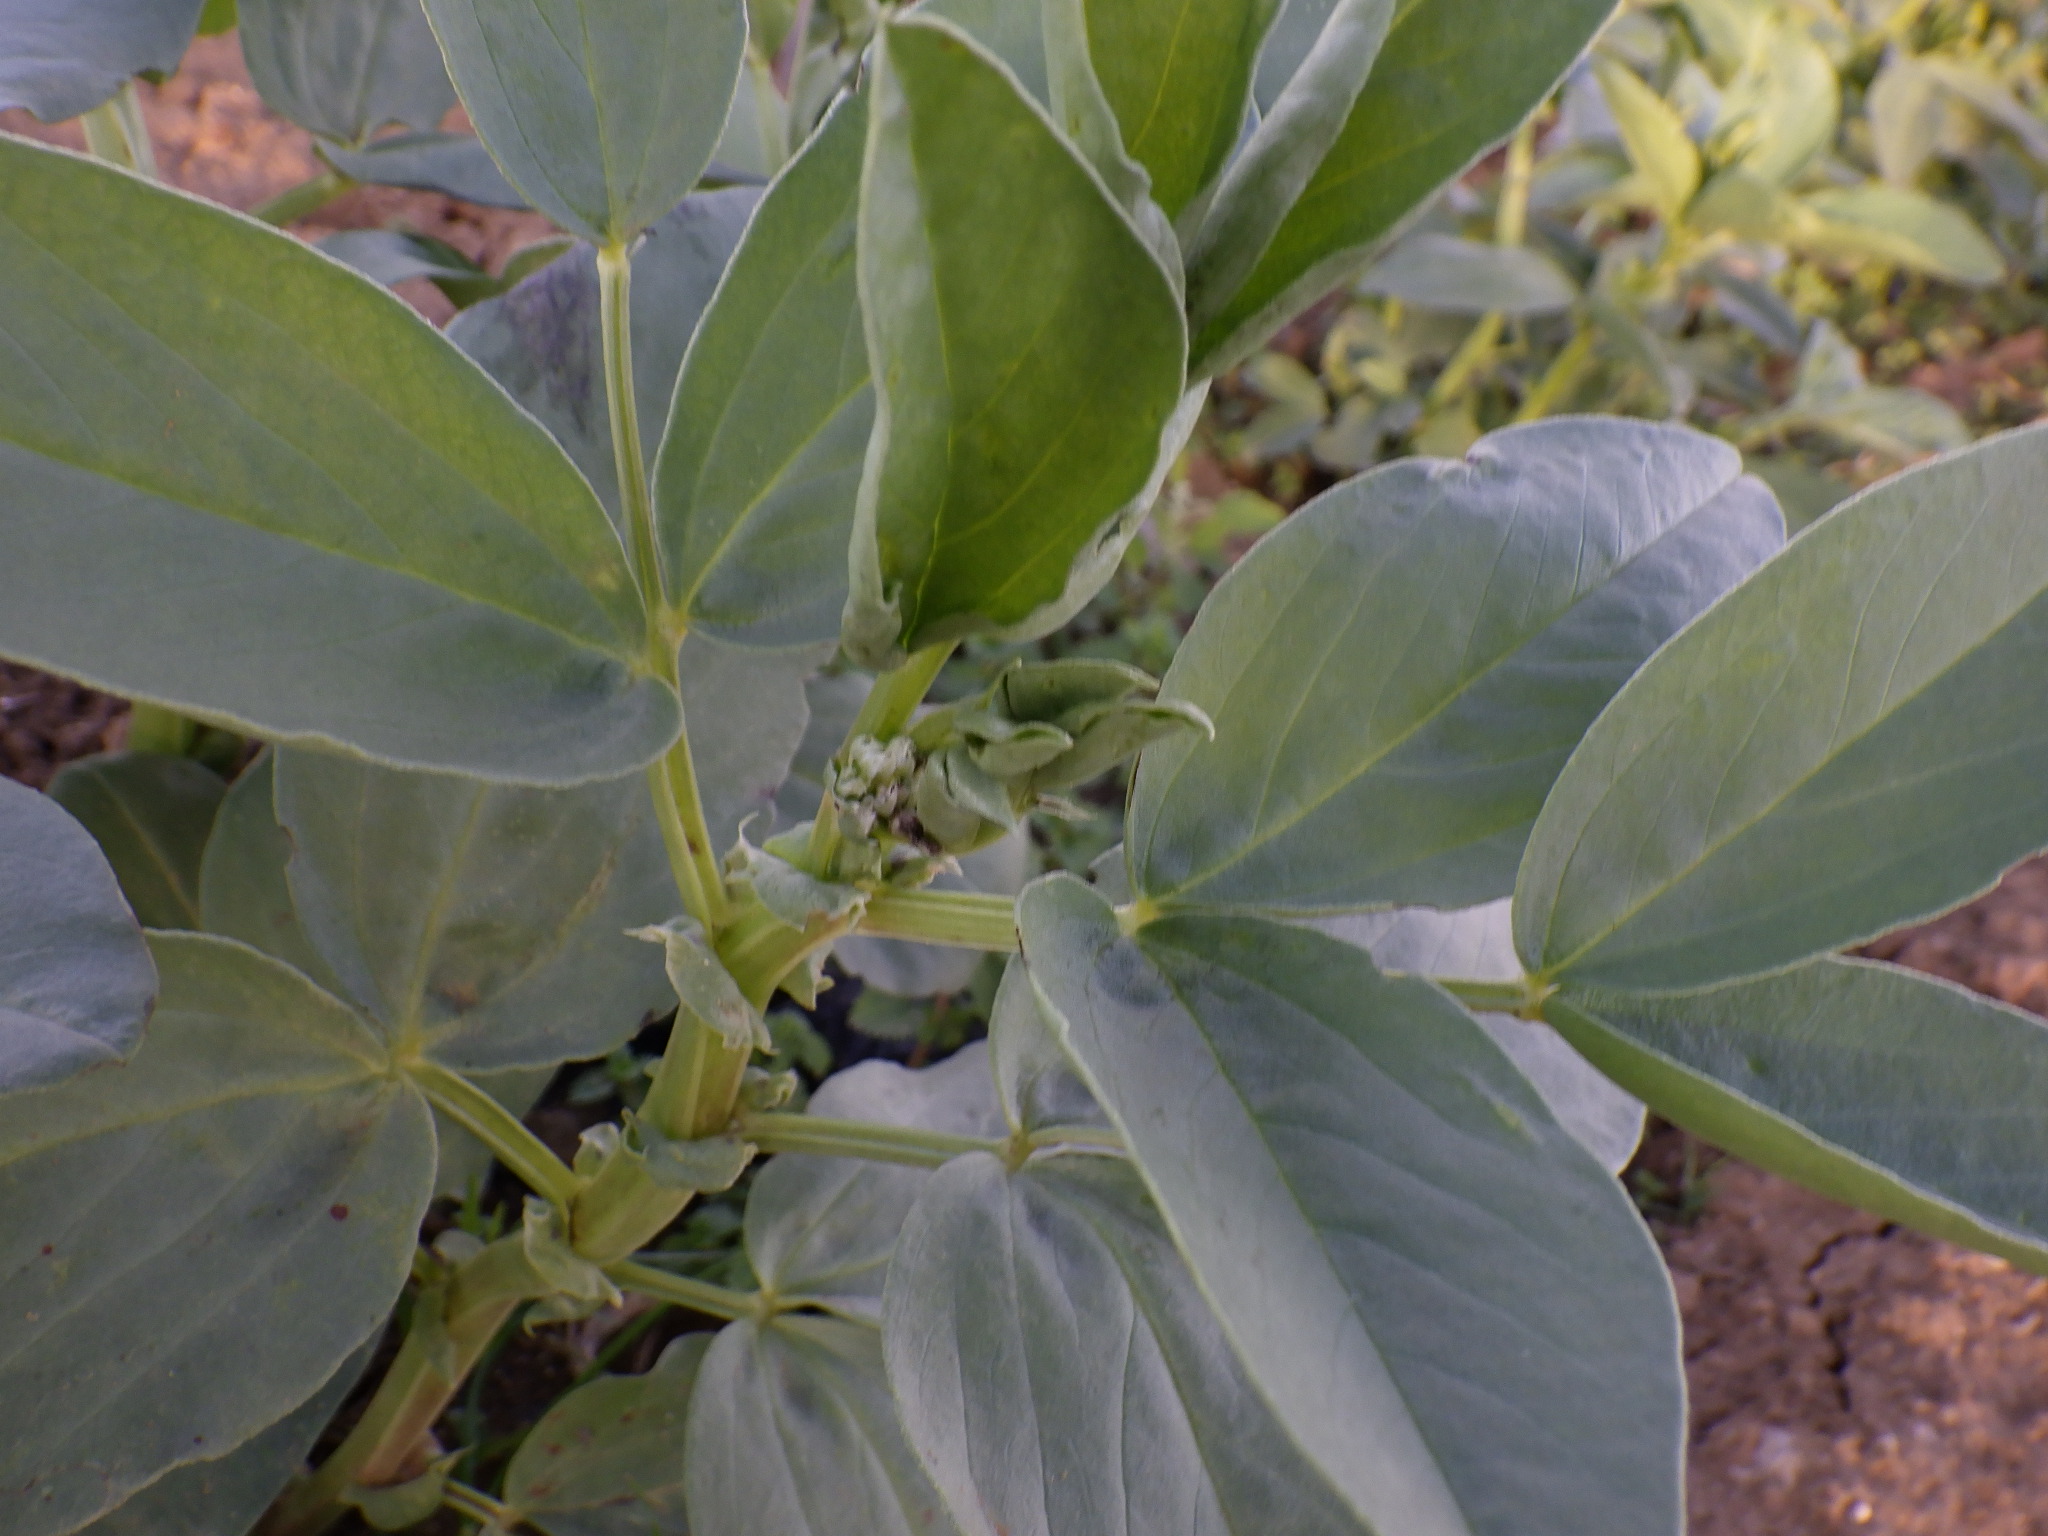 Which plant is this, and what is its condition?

faba bean, healthy
